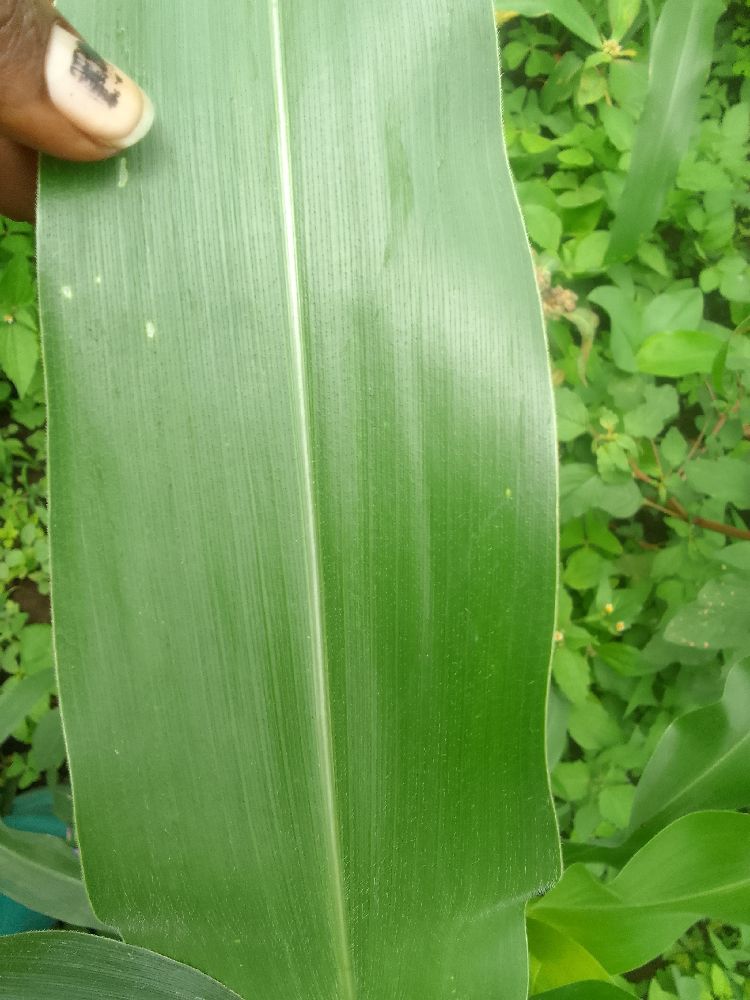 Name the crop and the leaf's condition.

maize, healthy
